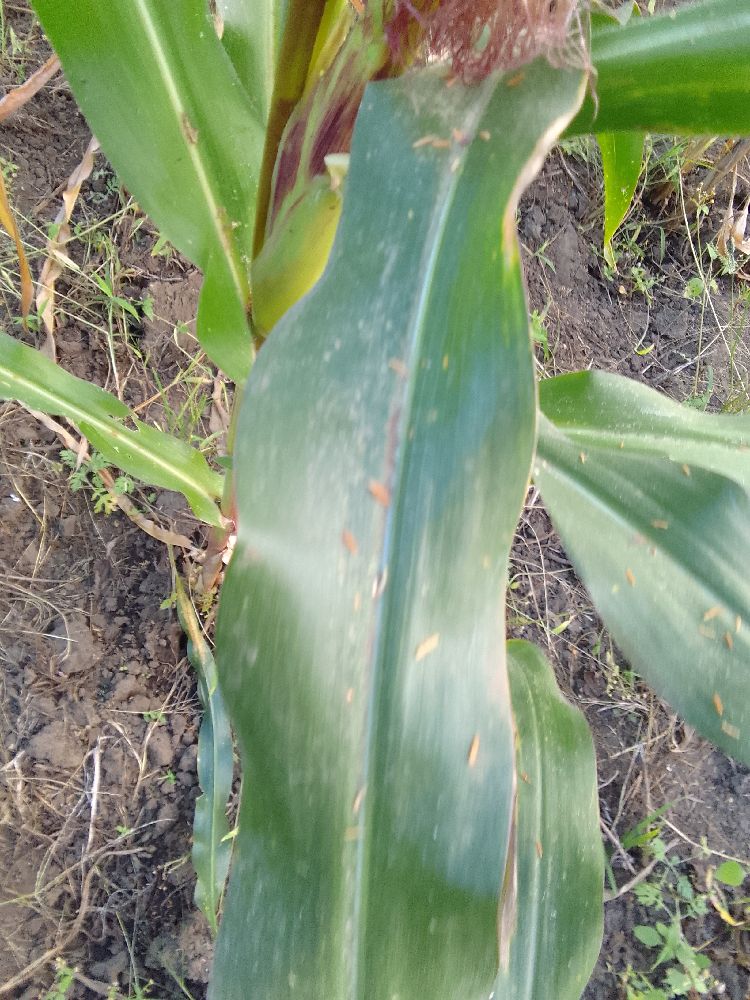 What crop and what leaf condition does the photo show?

maize, healthy
